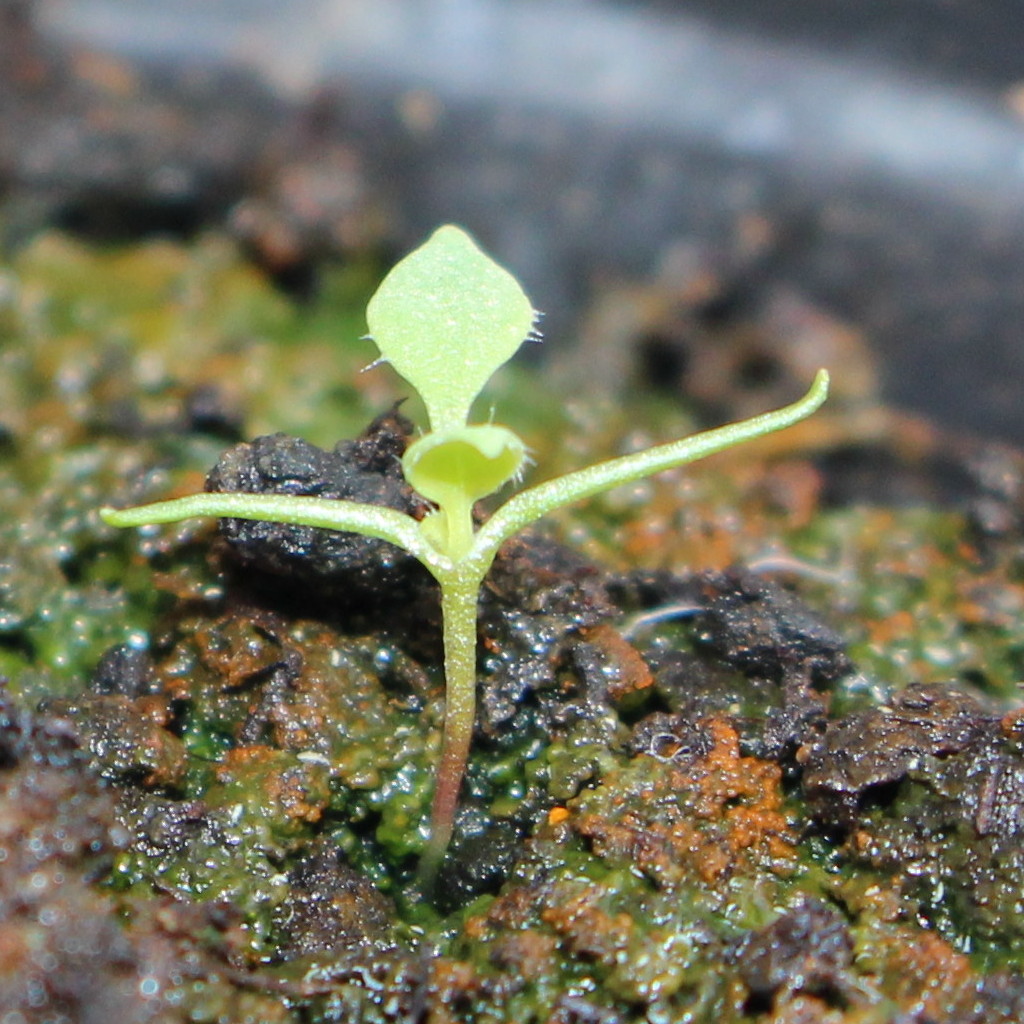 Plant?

Papaver rhoeas
